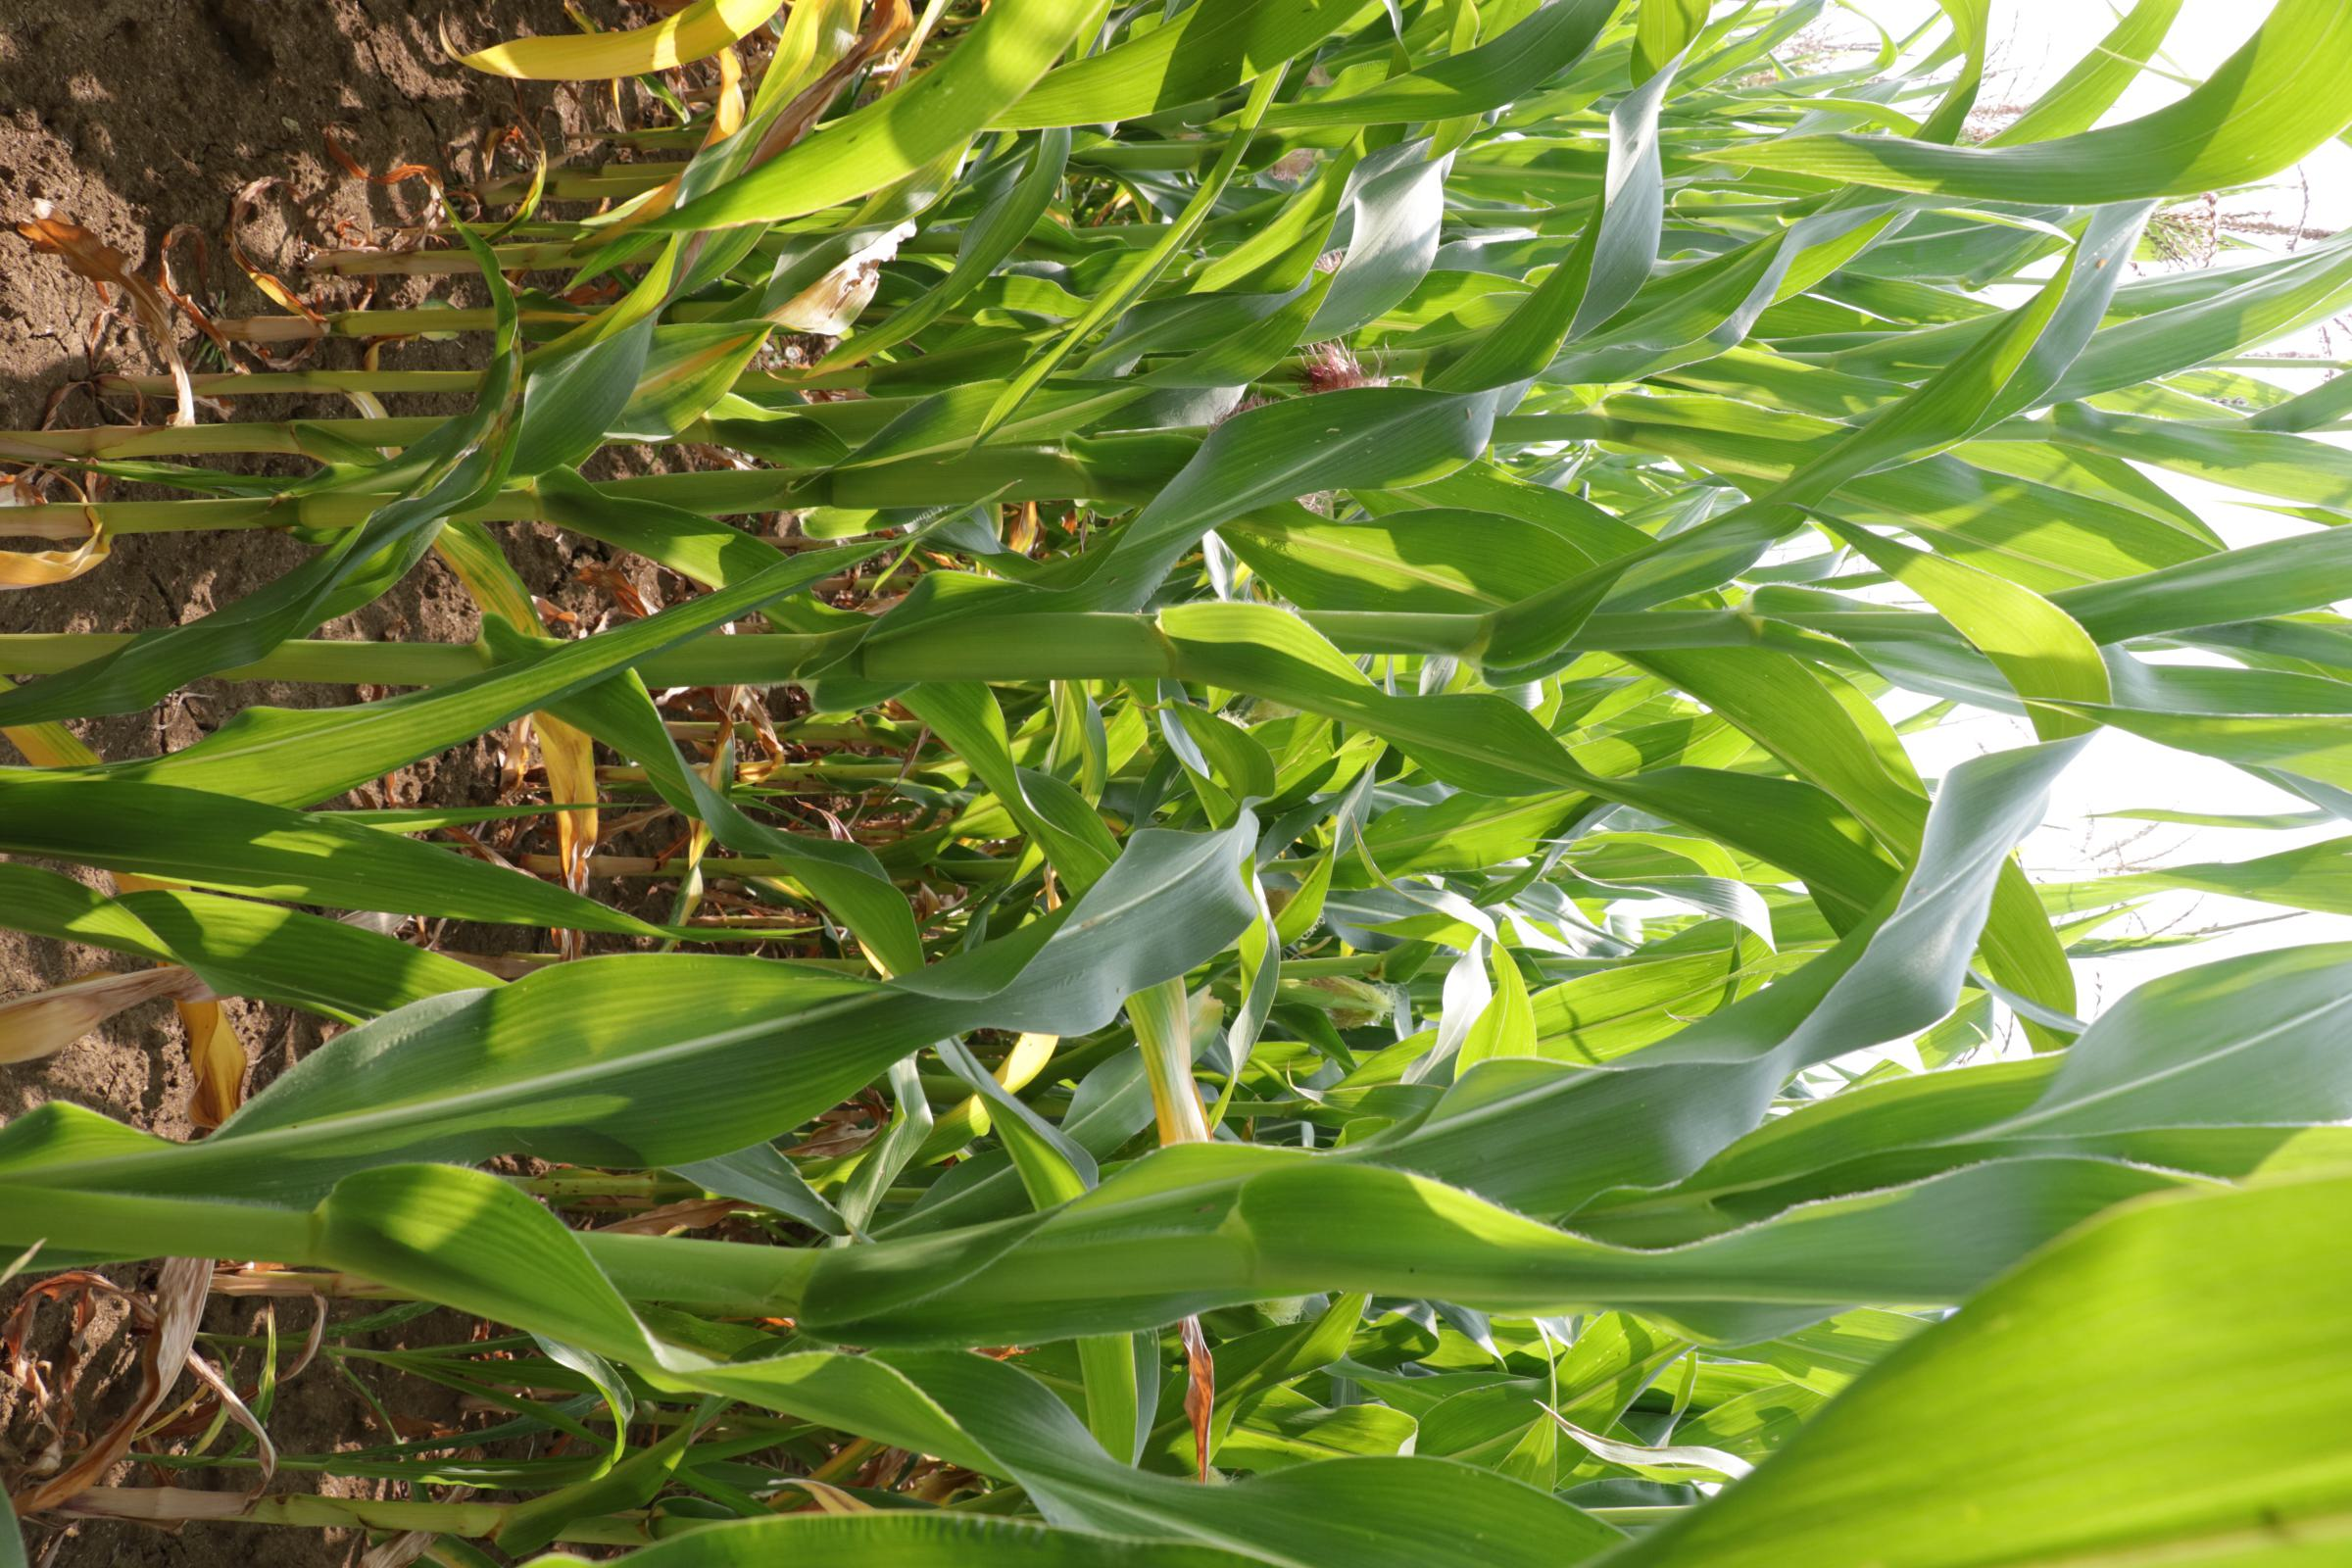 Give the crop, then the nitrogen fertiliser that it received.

maize, no added nitrogen
